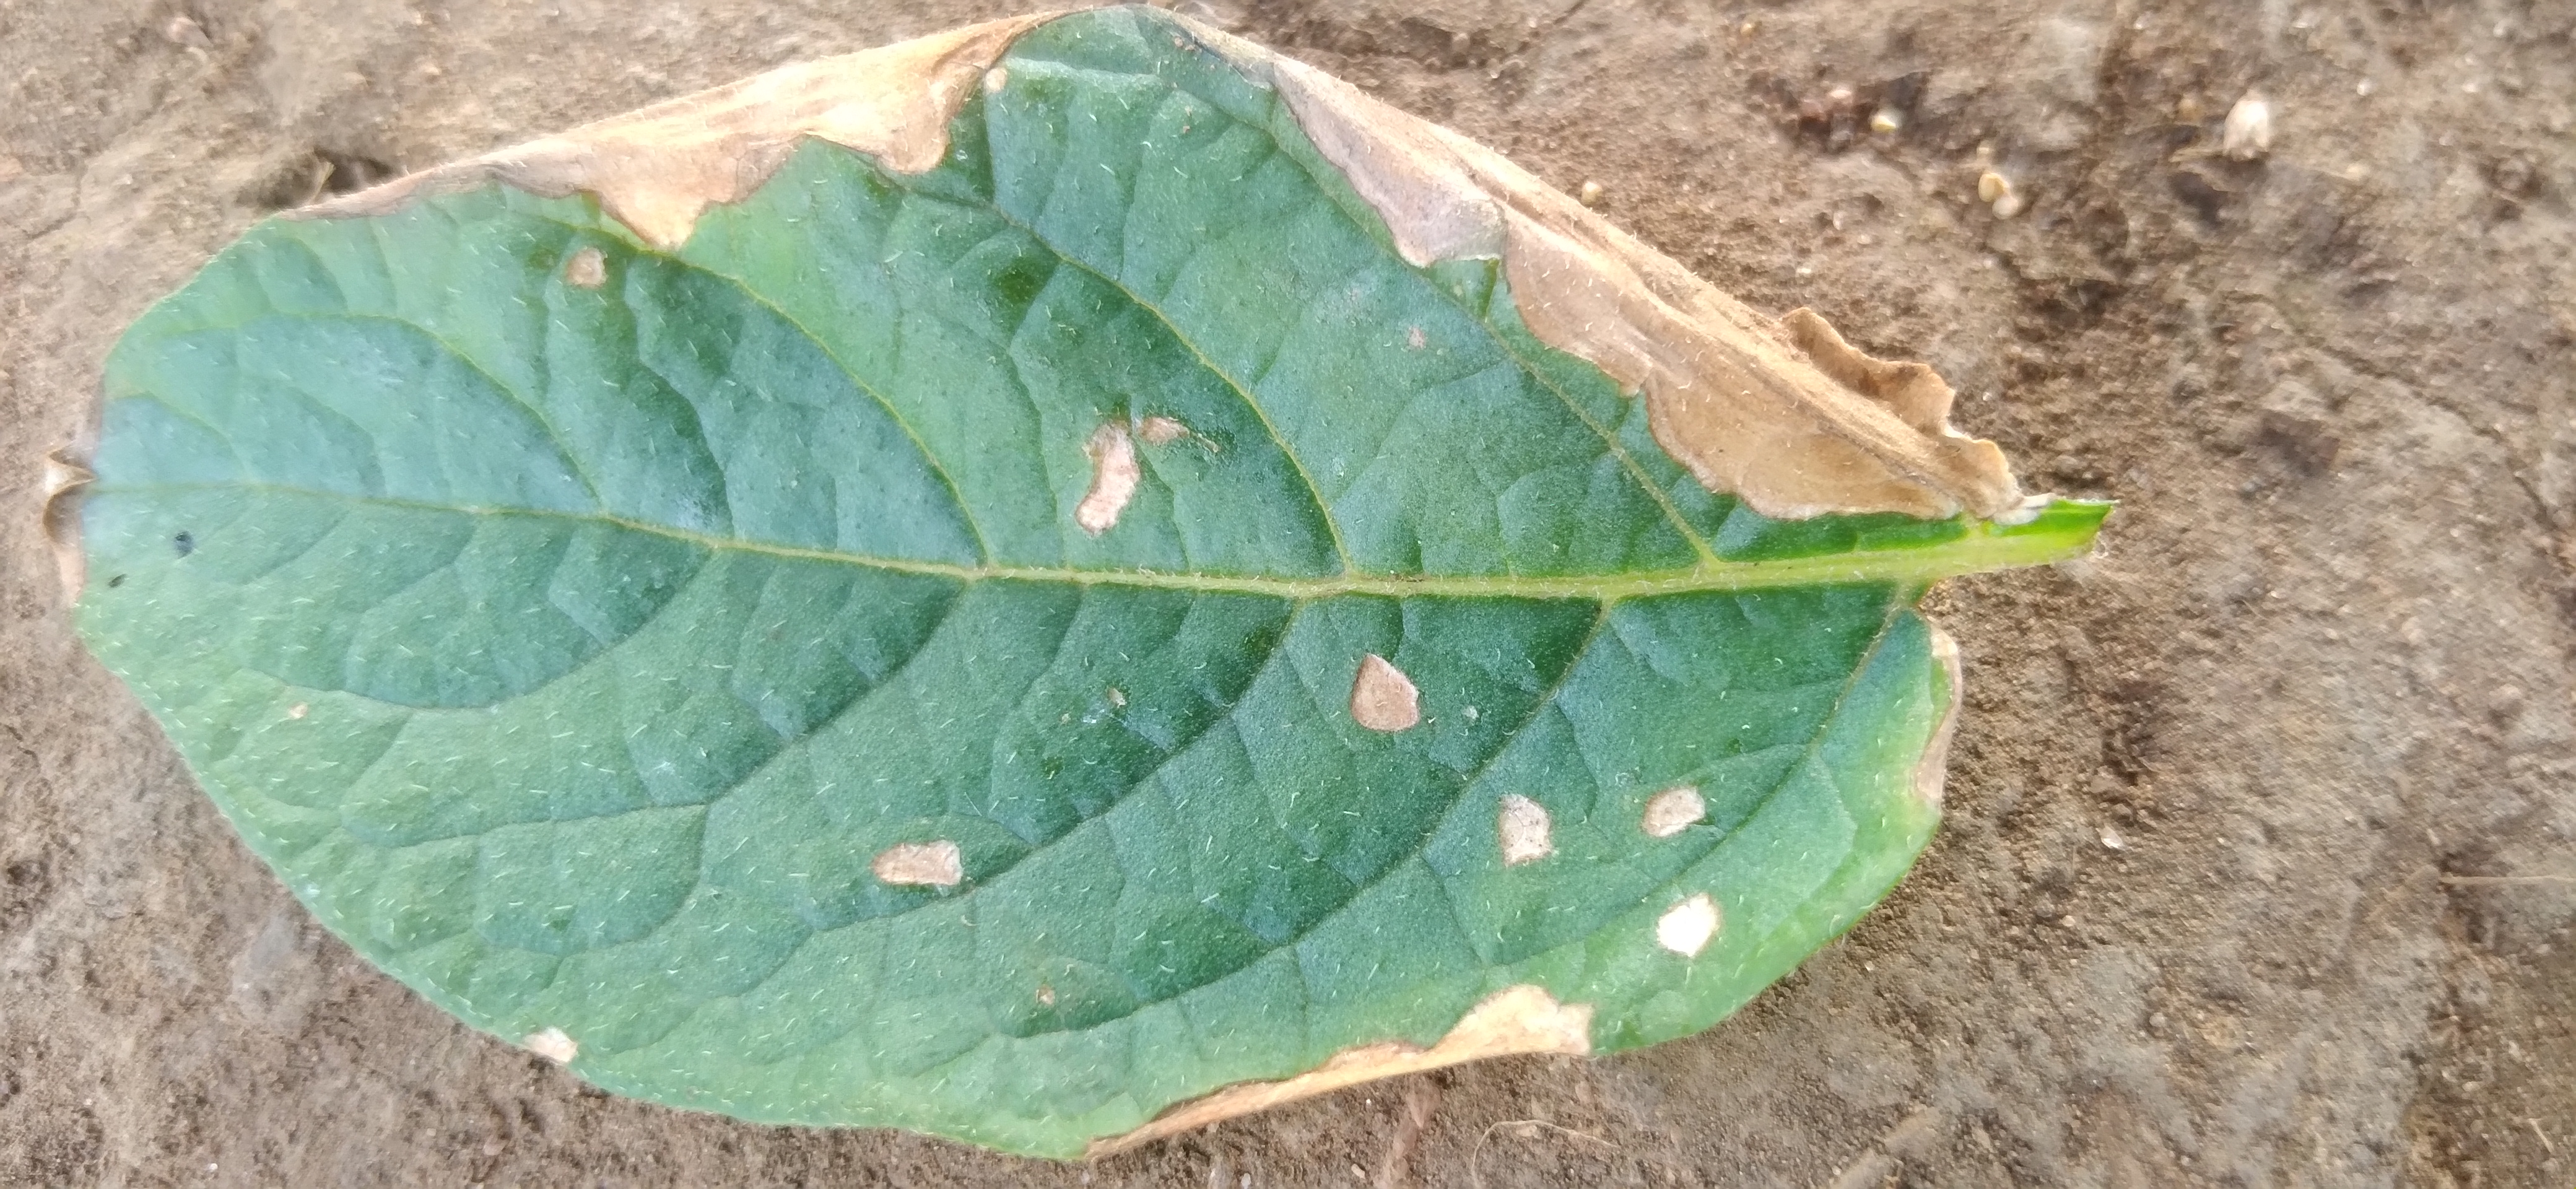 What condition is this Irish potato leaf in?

early blight
